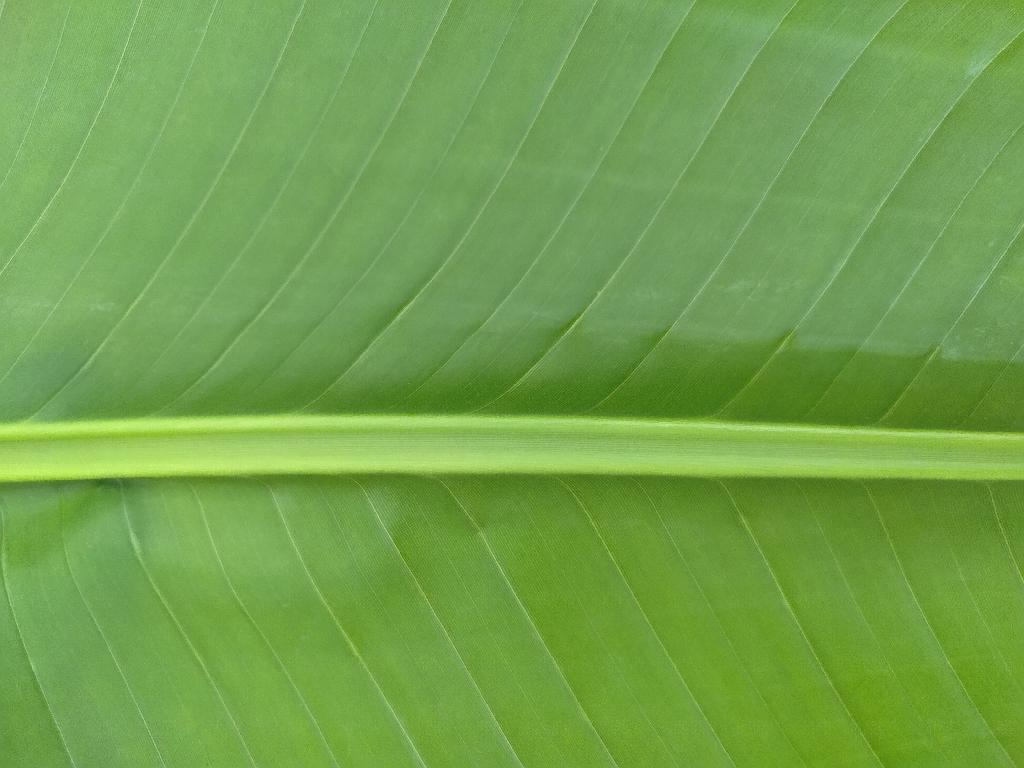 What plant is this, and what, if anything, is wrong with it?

banana, healthy
